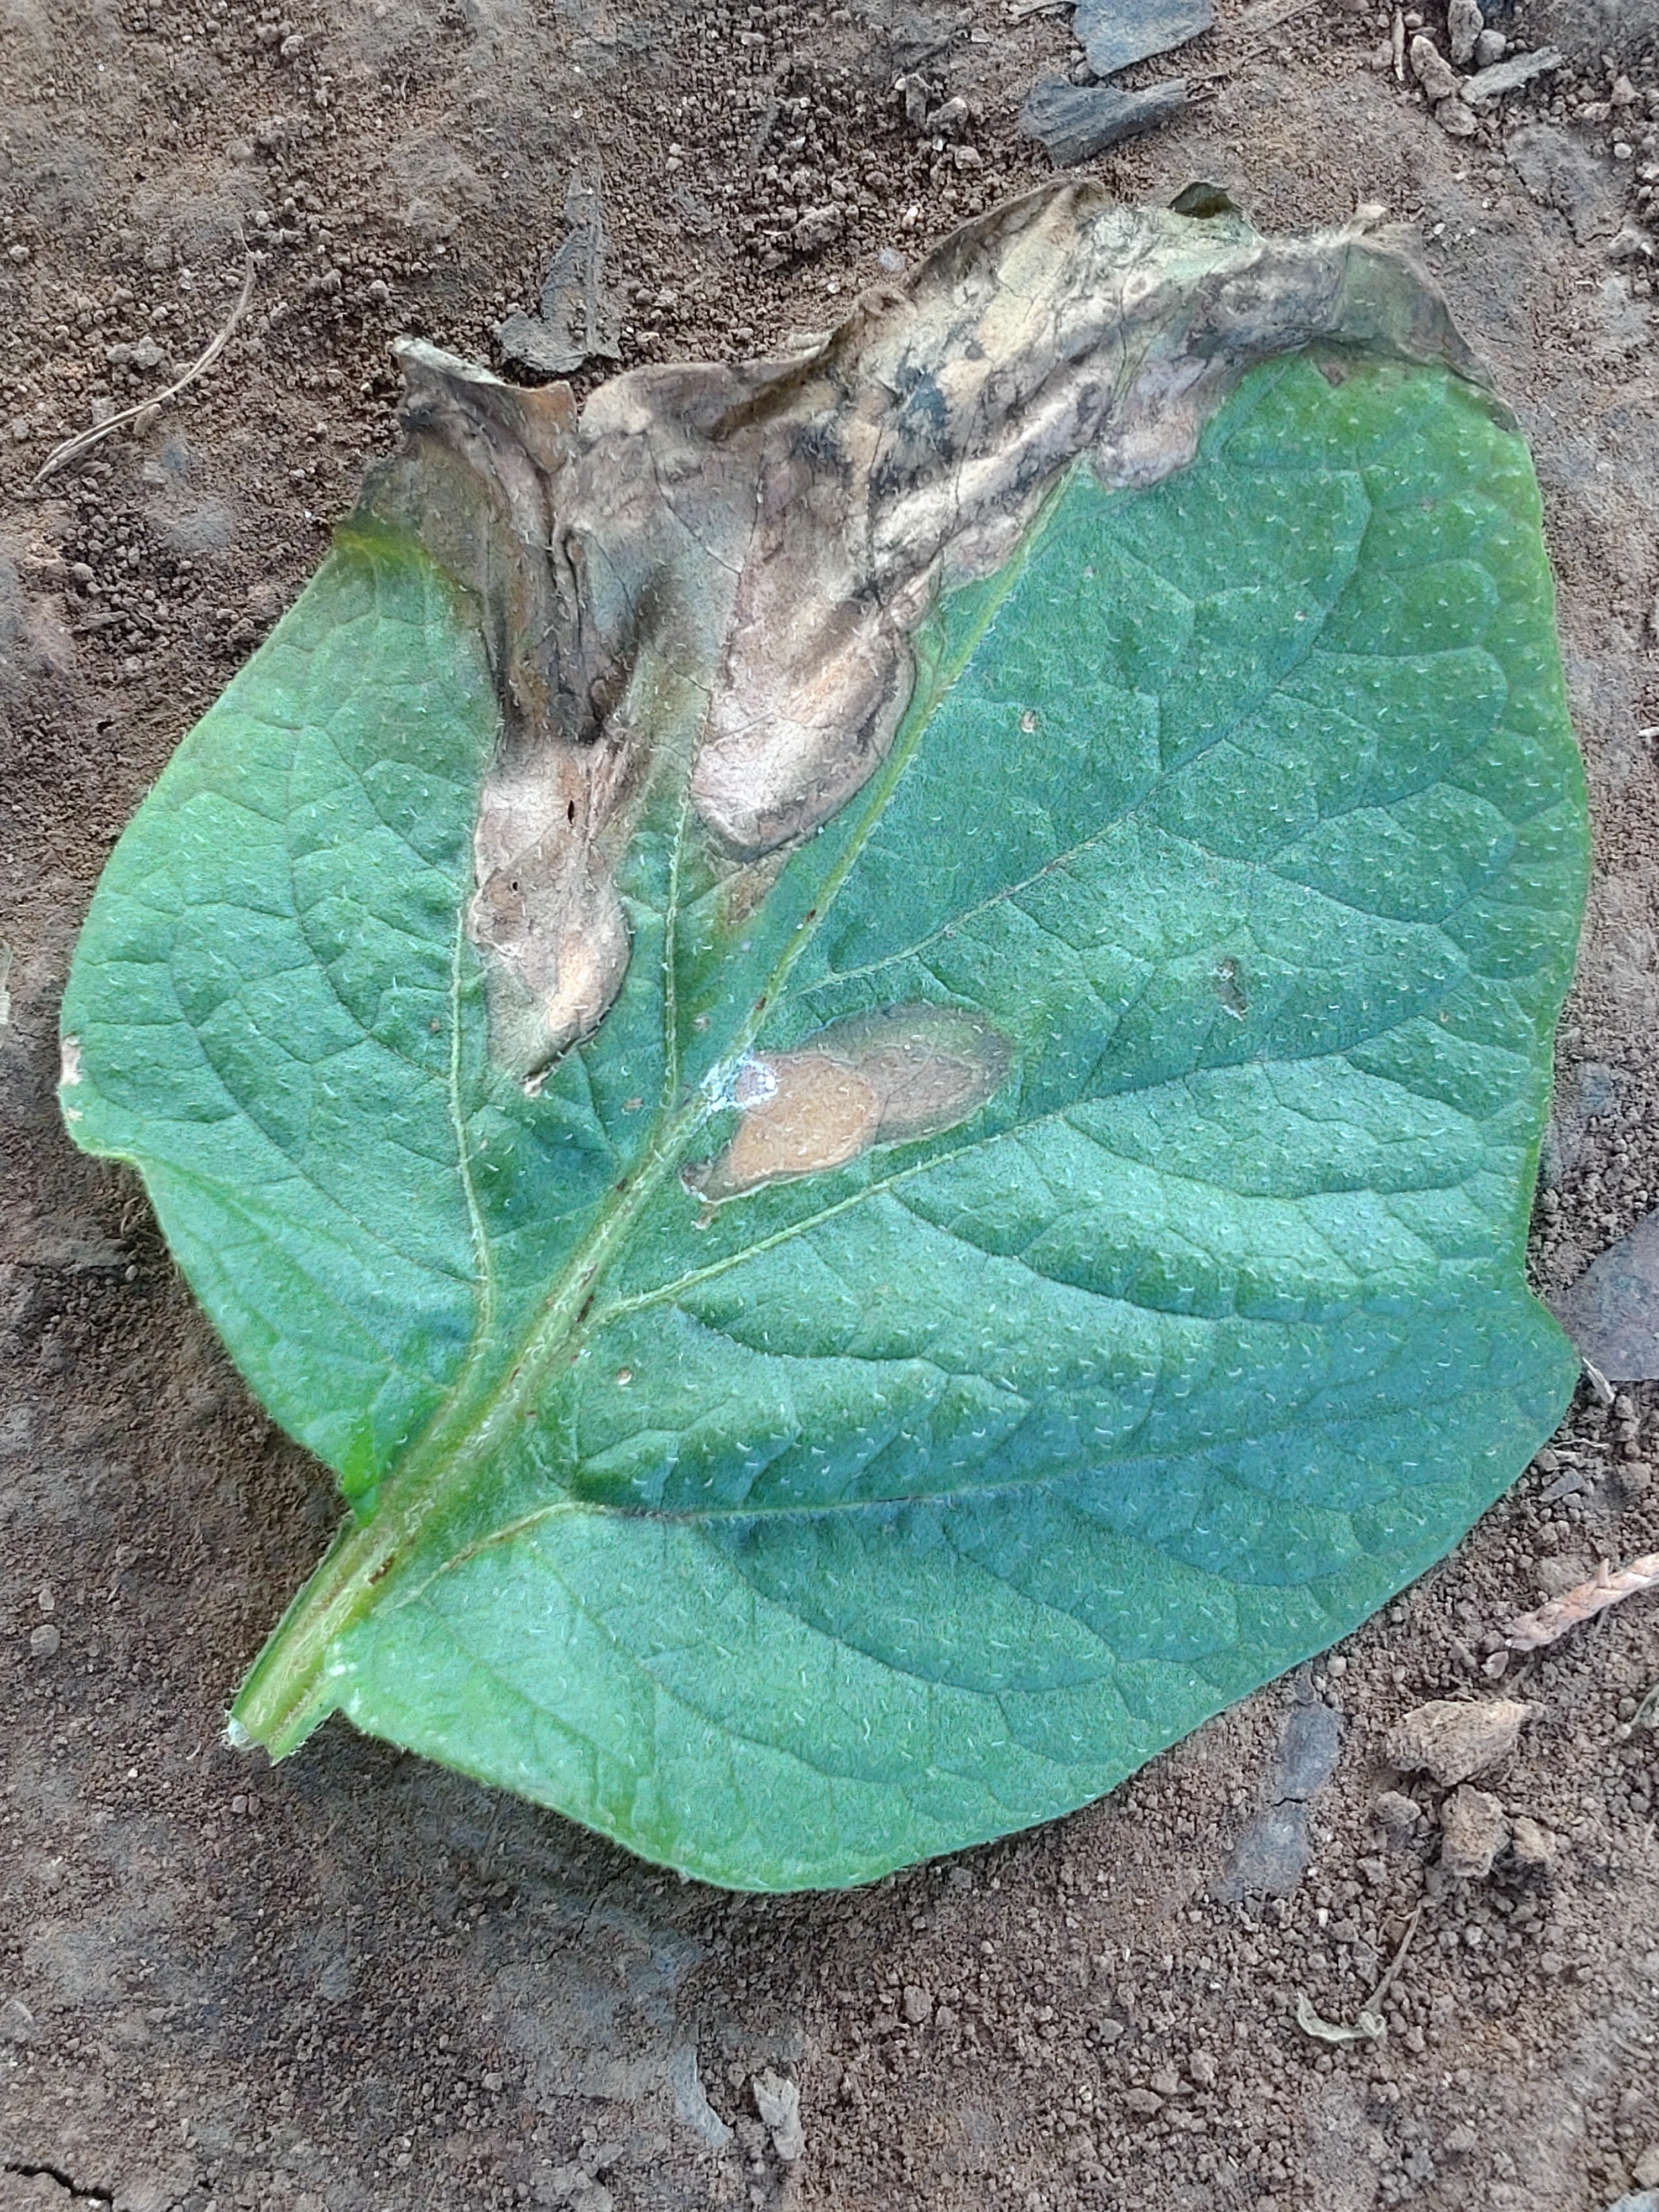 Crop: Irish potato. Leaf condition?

early blight
